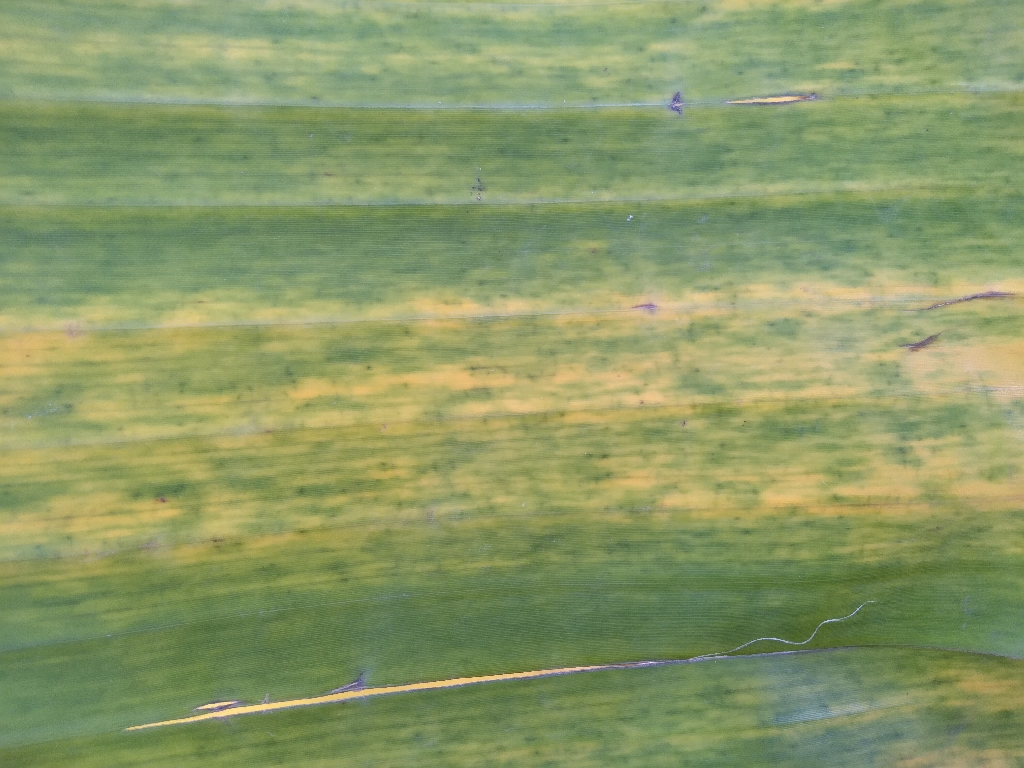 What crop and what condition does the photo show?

banana, fusarium wilt race 1
